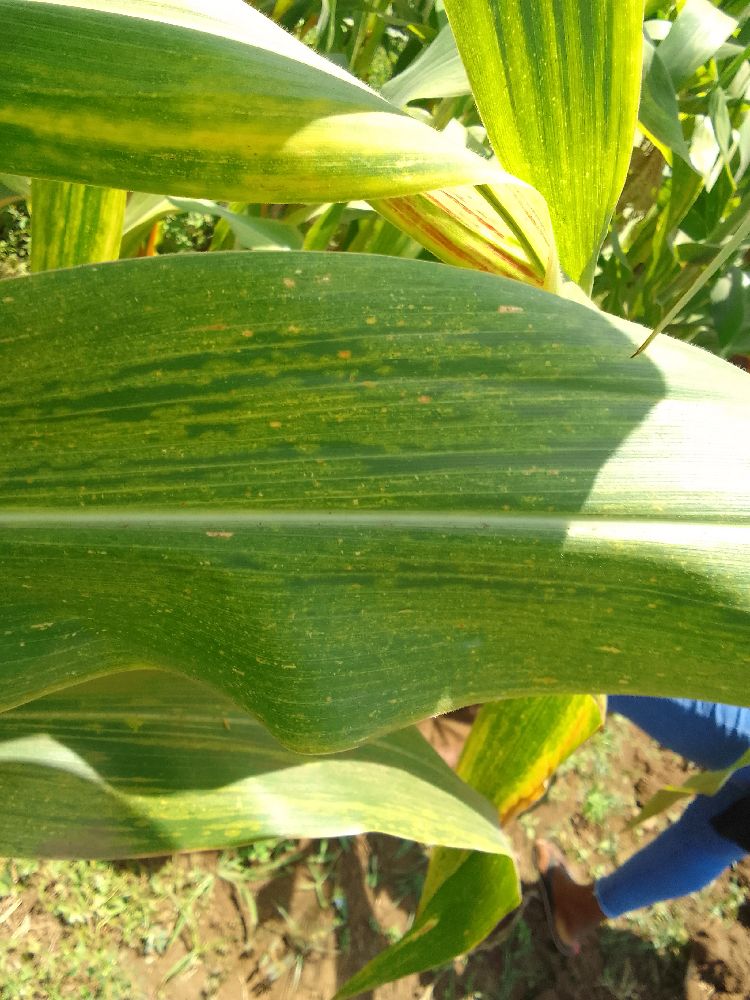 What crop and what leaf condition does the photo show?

maize, maize lethal necrosis
